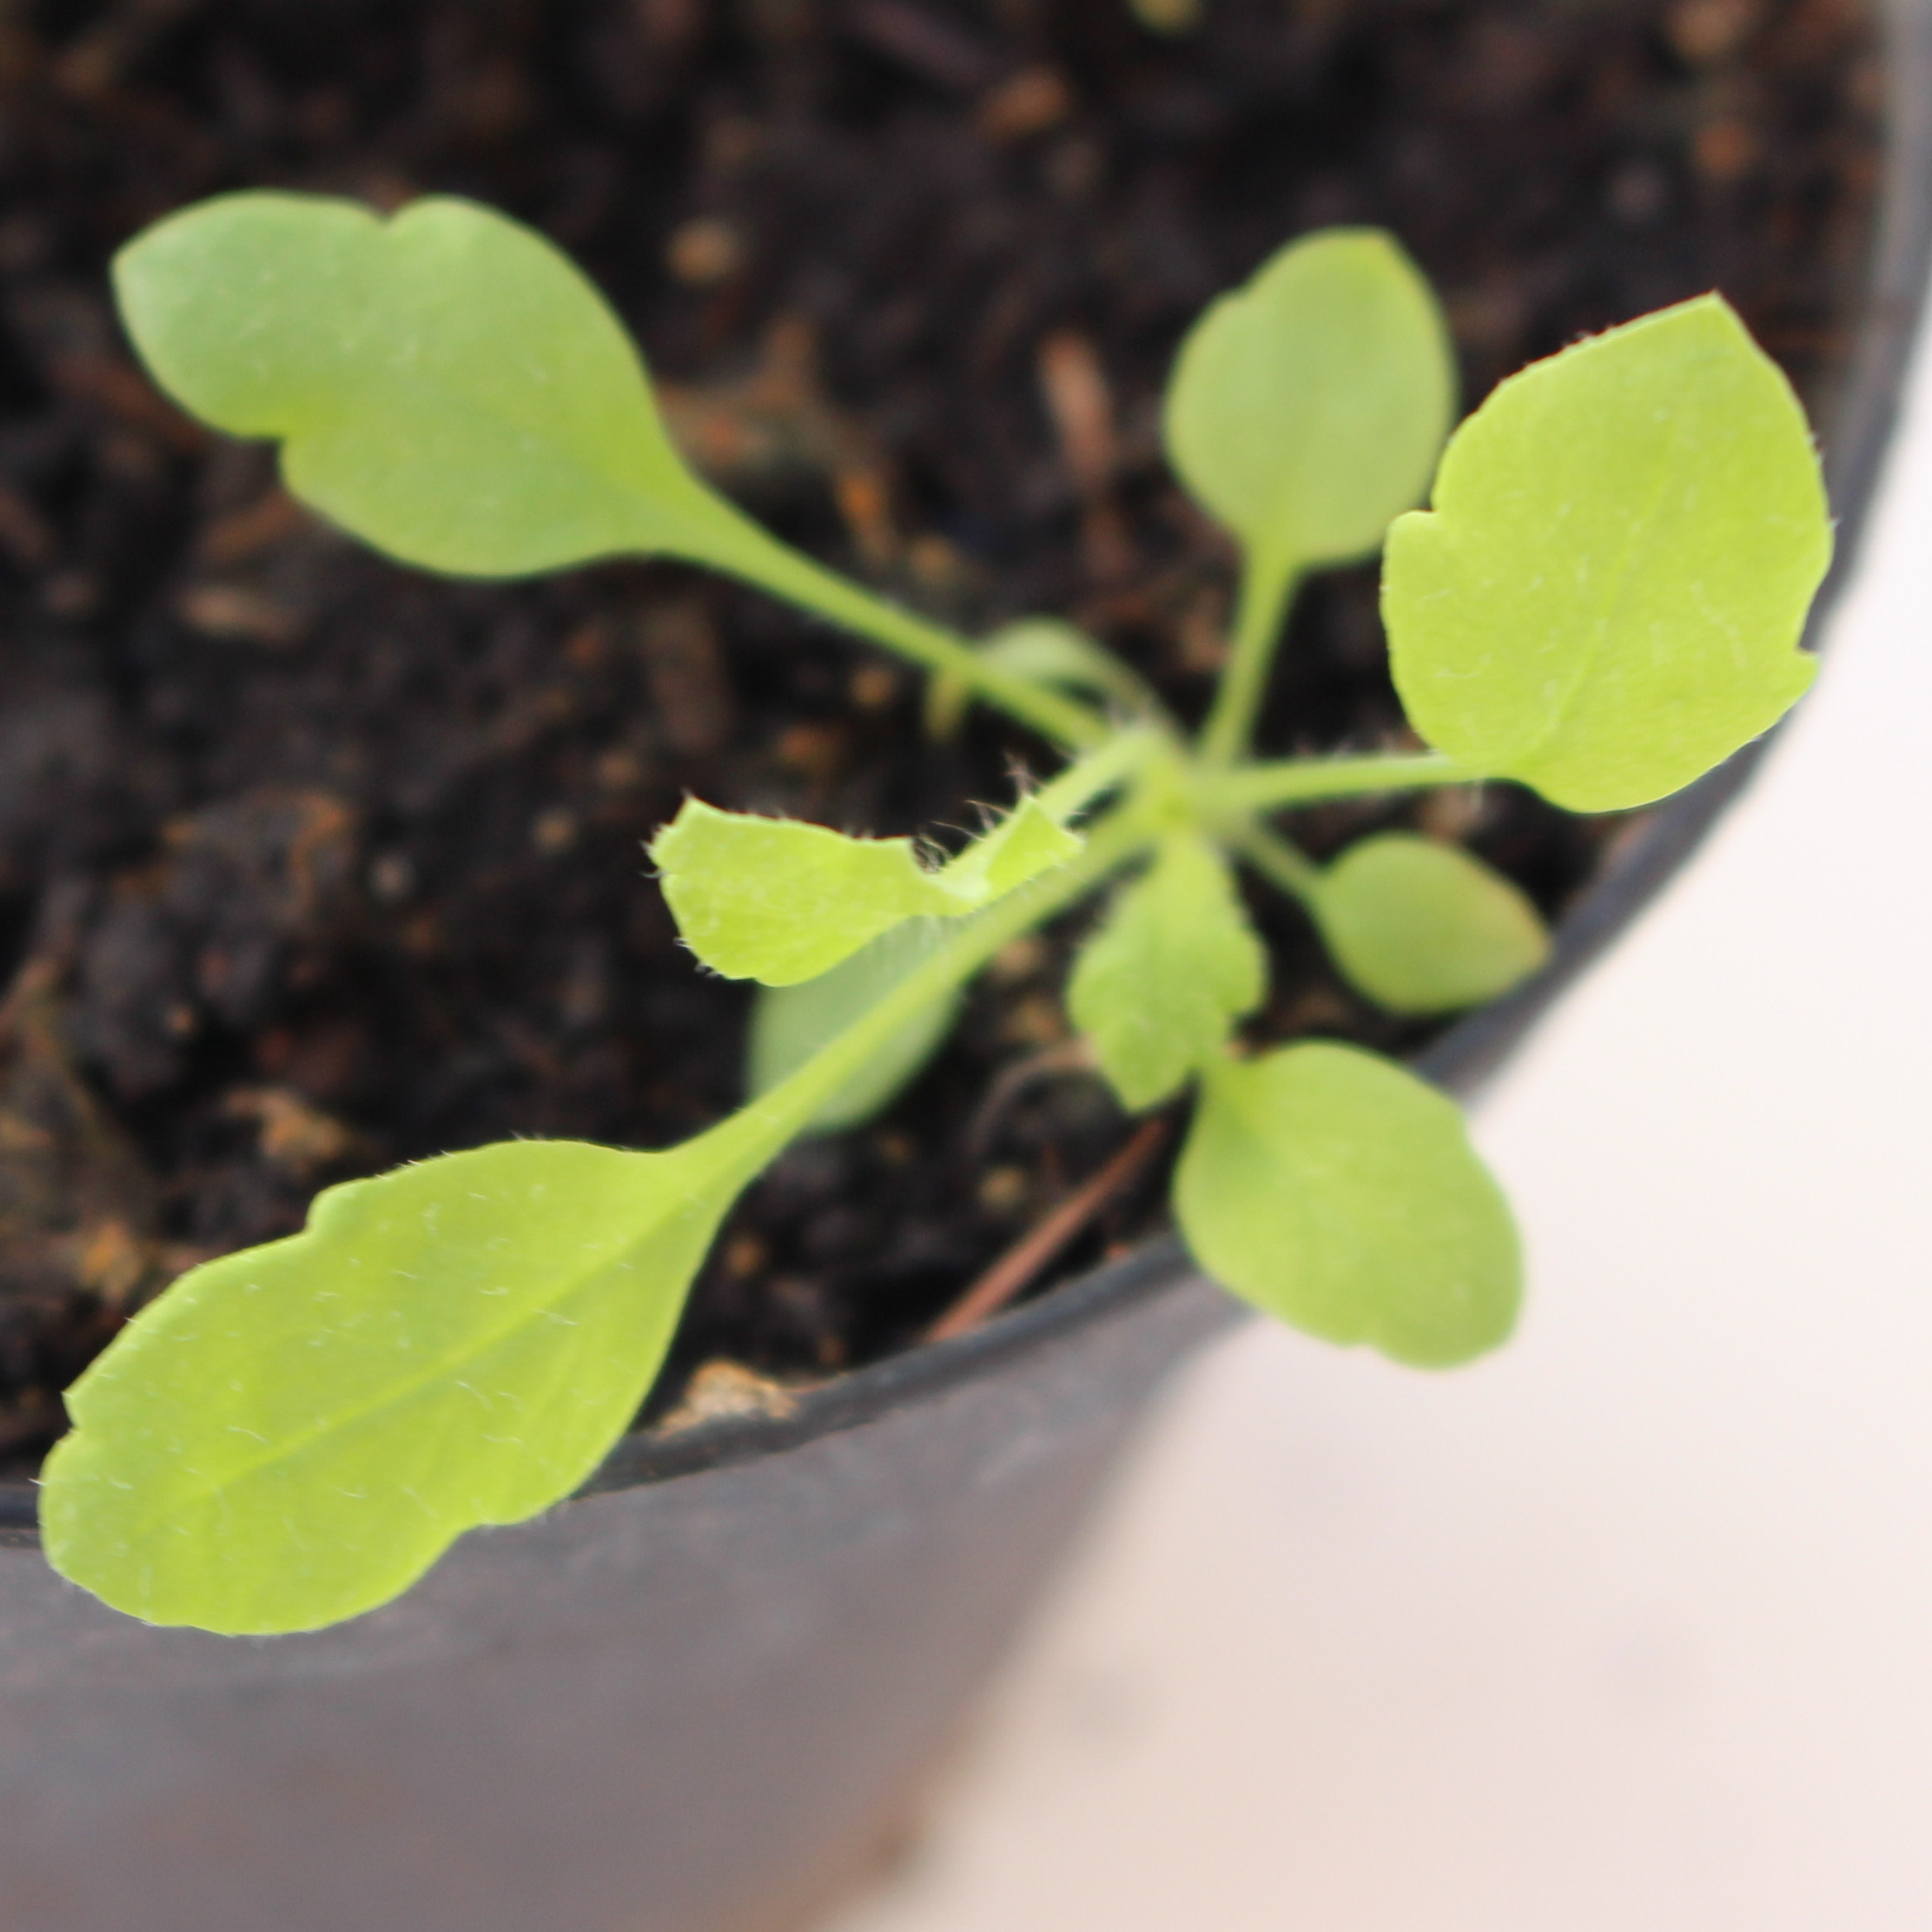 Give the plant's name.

Papaver rhoeas
